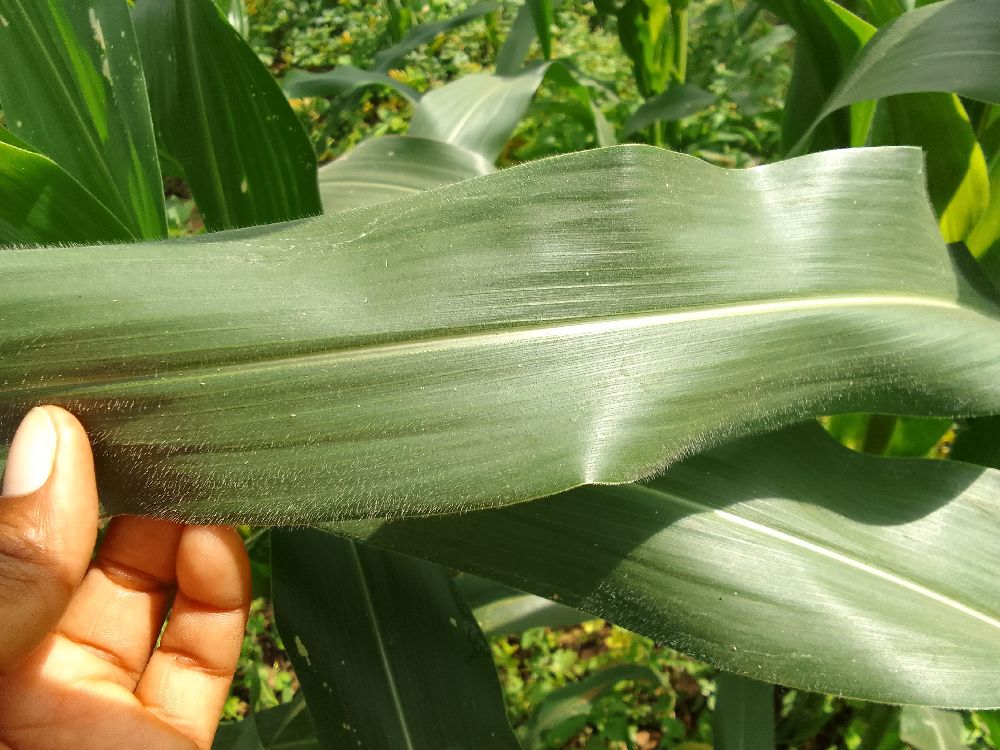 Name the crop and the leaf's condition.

maize, healthy
